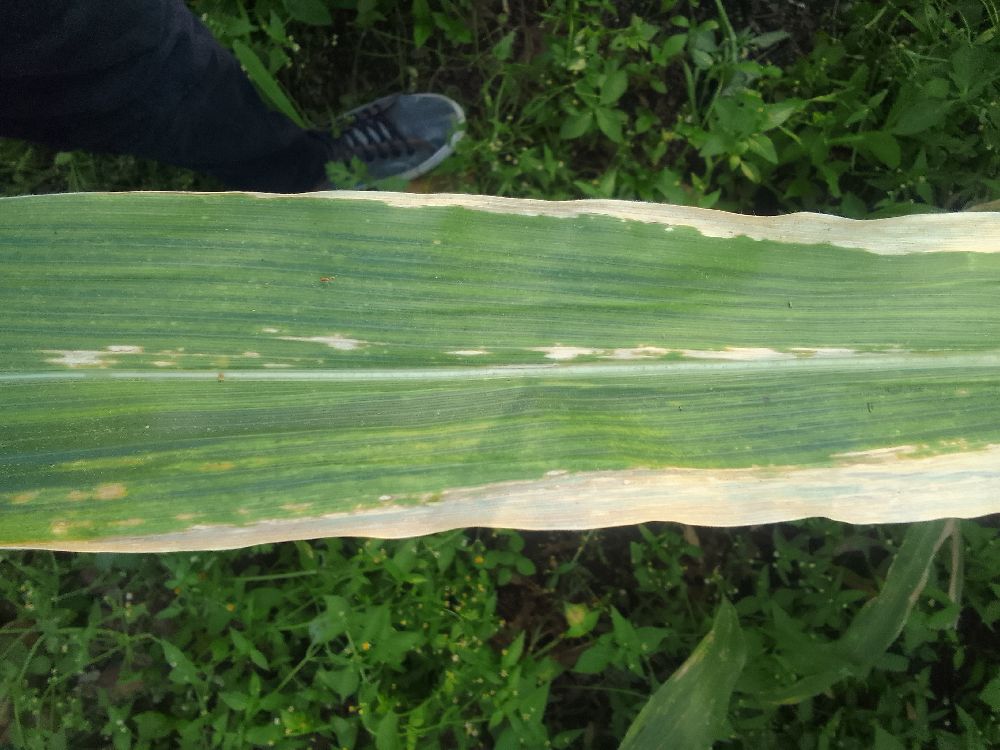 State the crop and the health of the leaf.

maize, maize lethal necrosis
